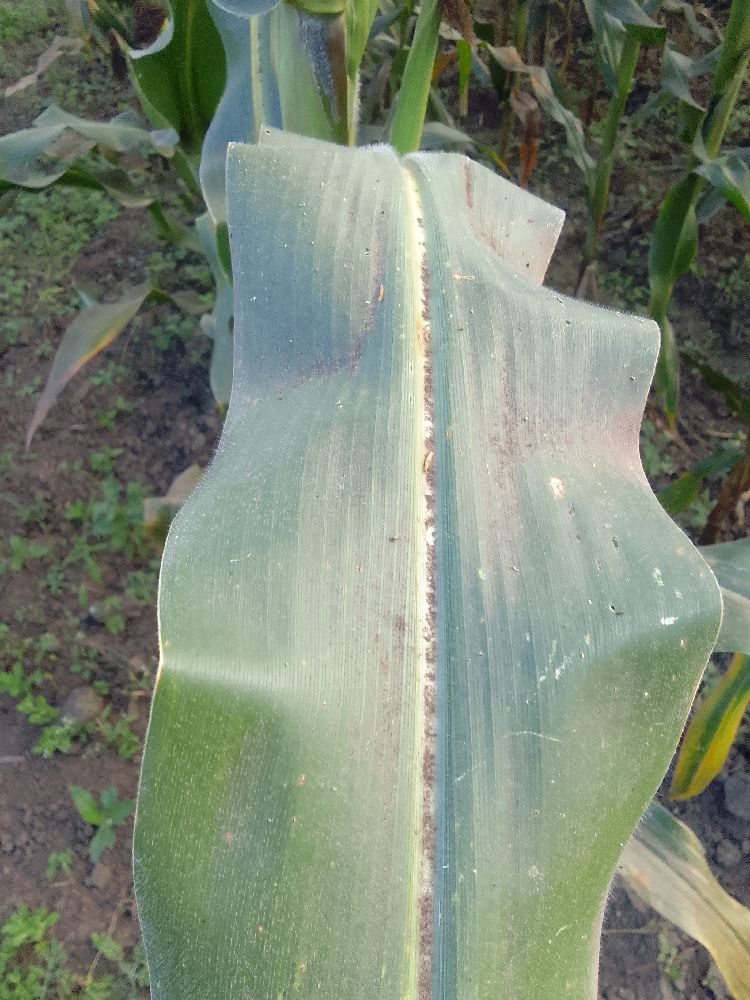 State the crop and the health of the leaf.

maize, healthy
